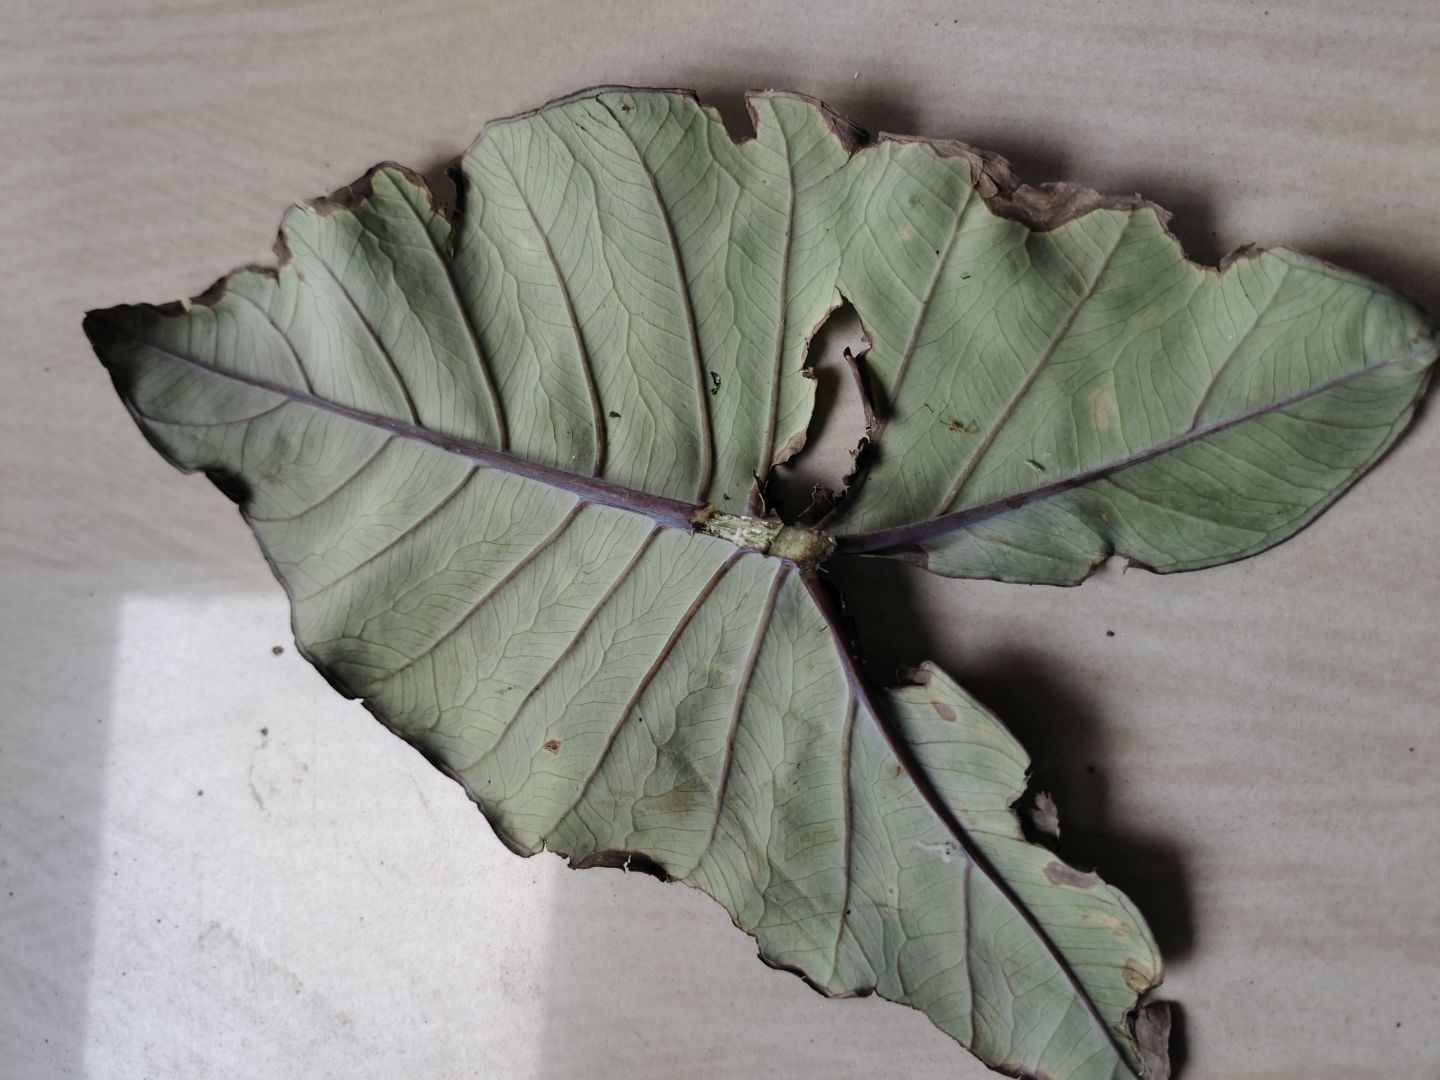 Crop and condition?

taro, leaf blight
